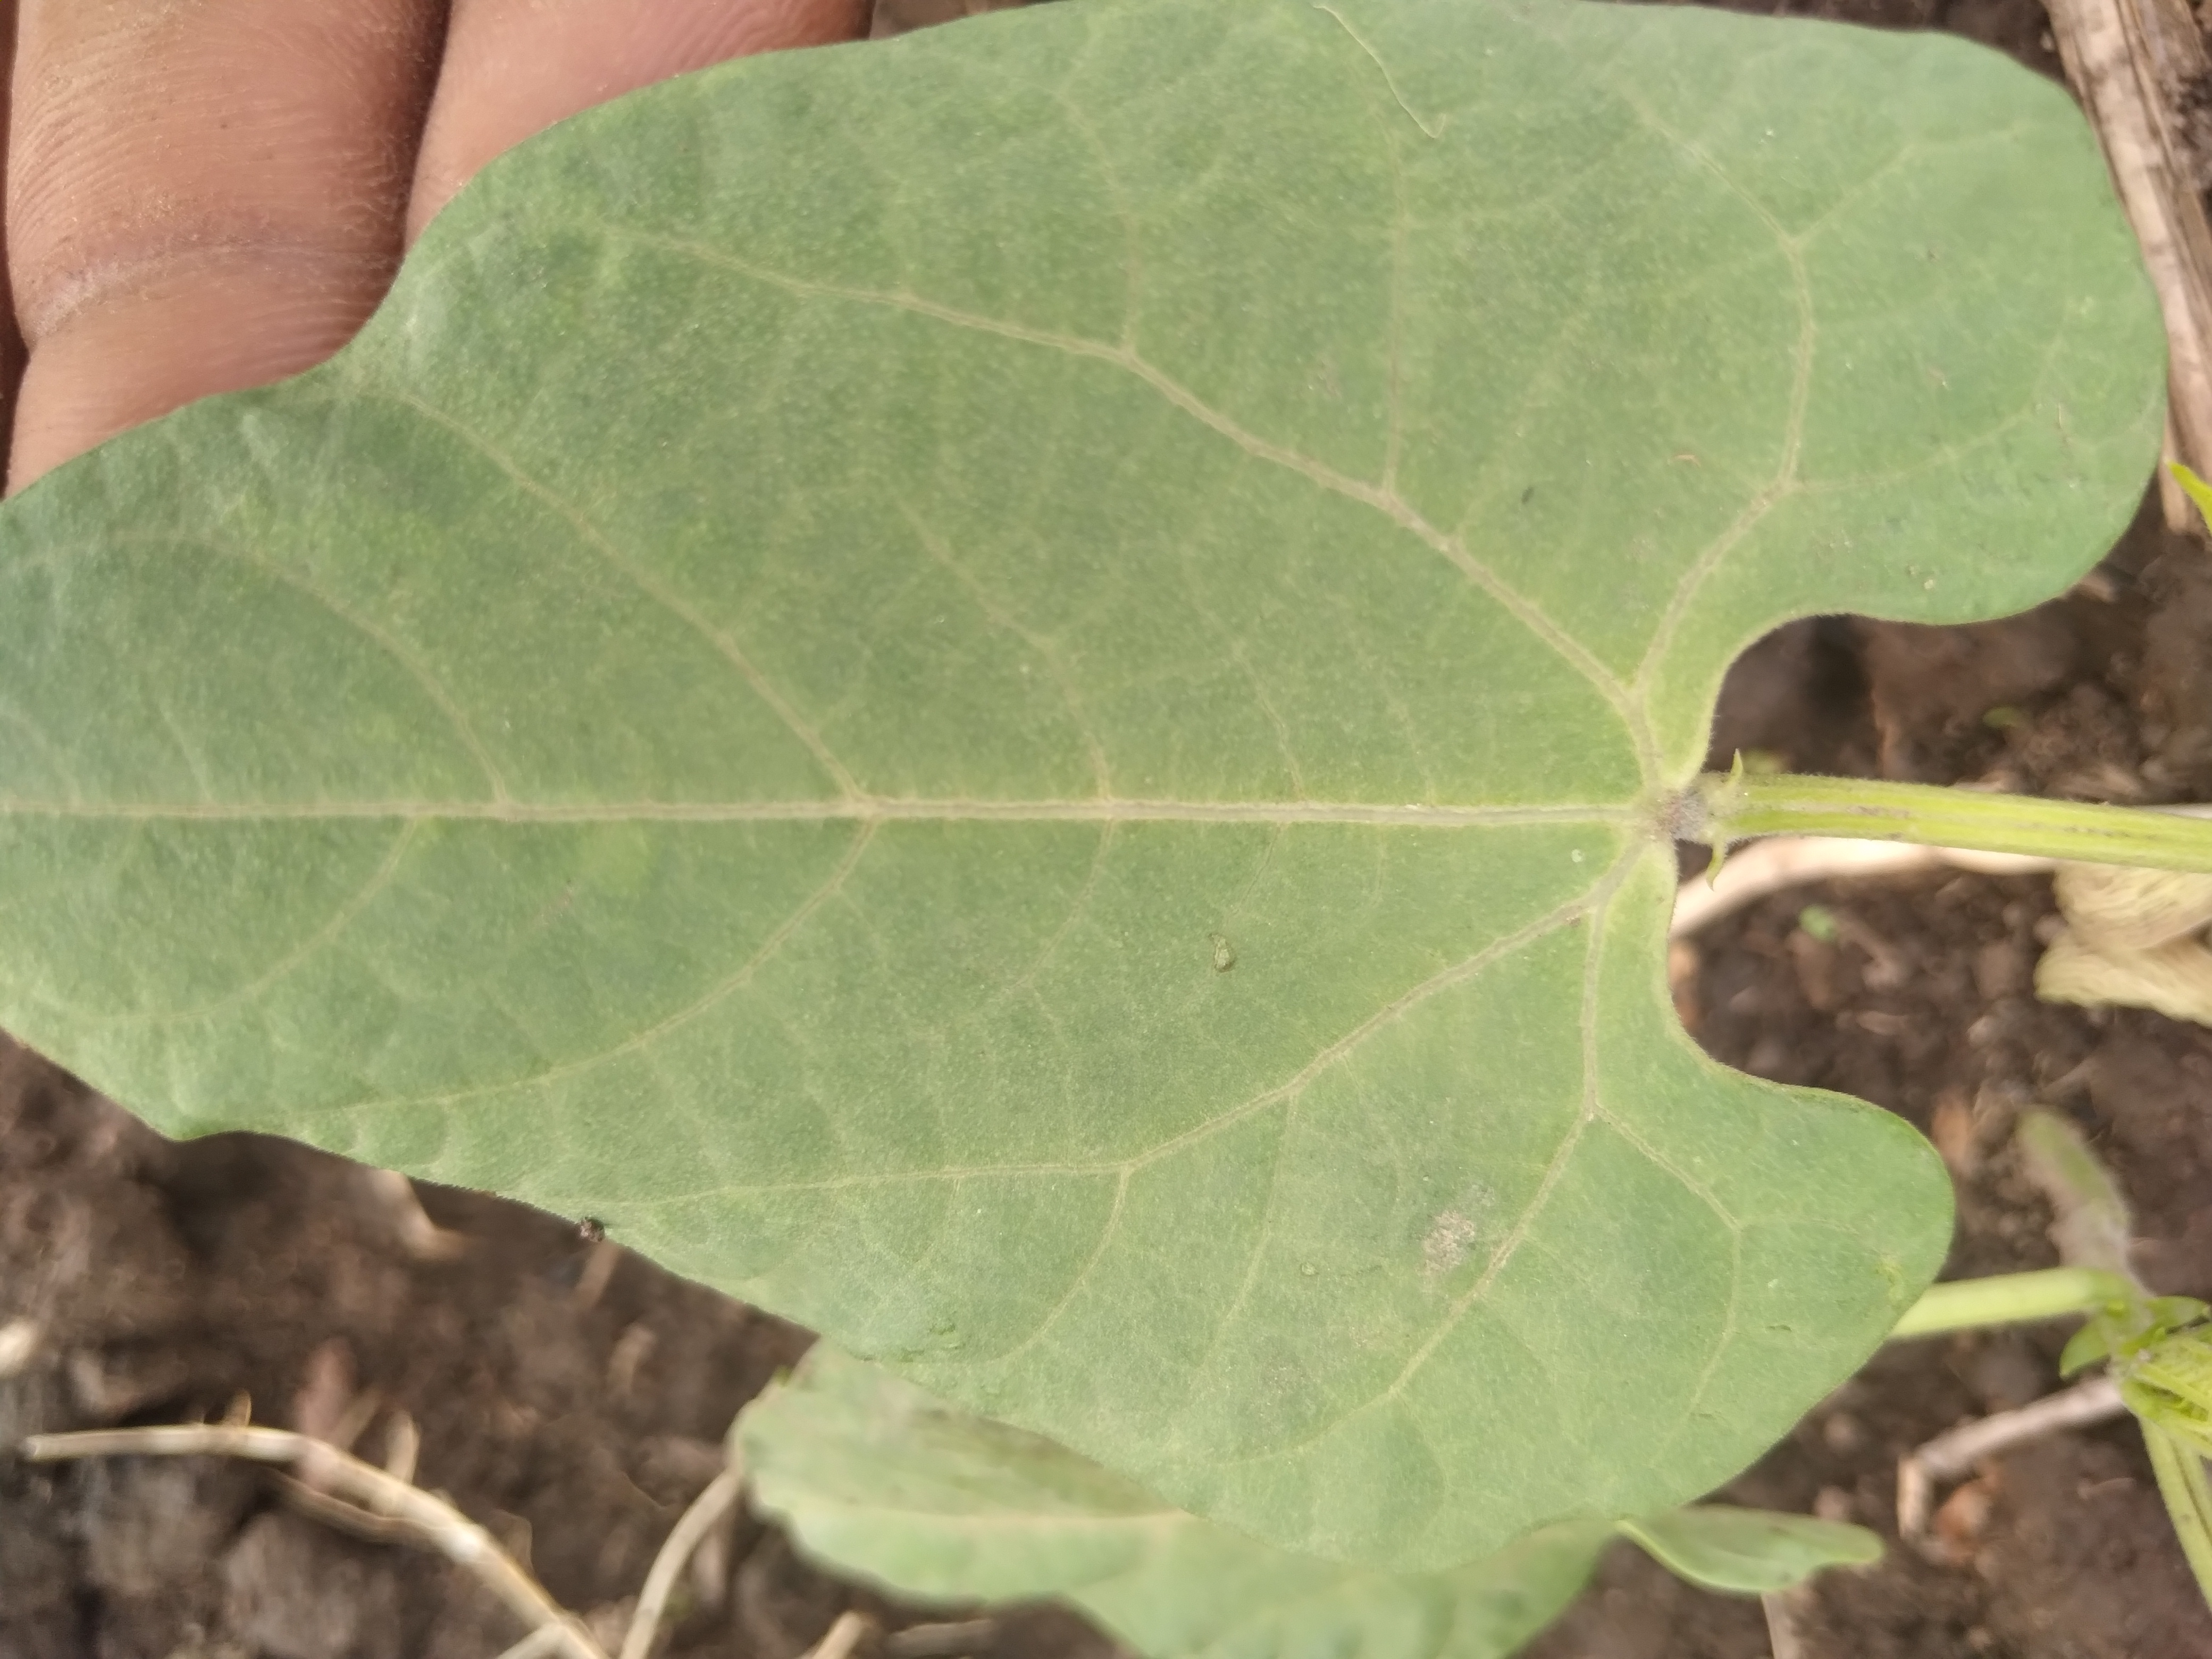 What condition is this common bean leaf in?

healthy
